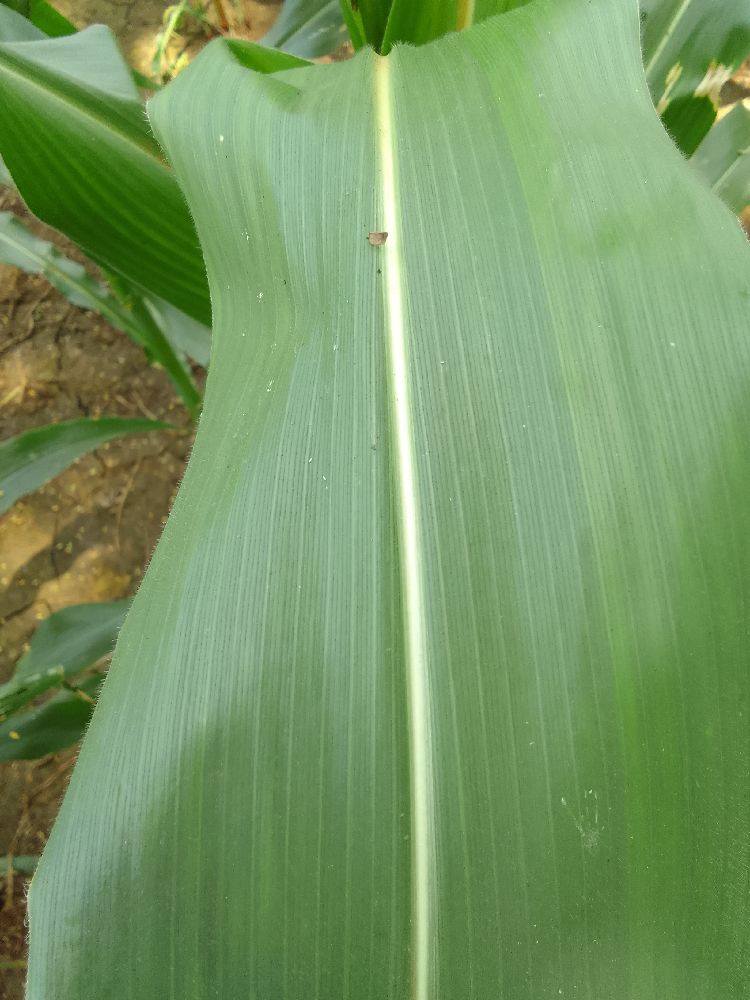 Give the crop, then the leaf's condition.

maize, healthy
